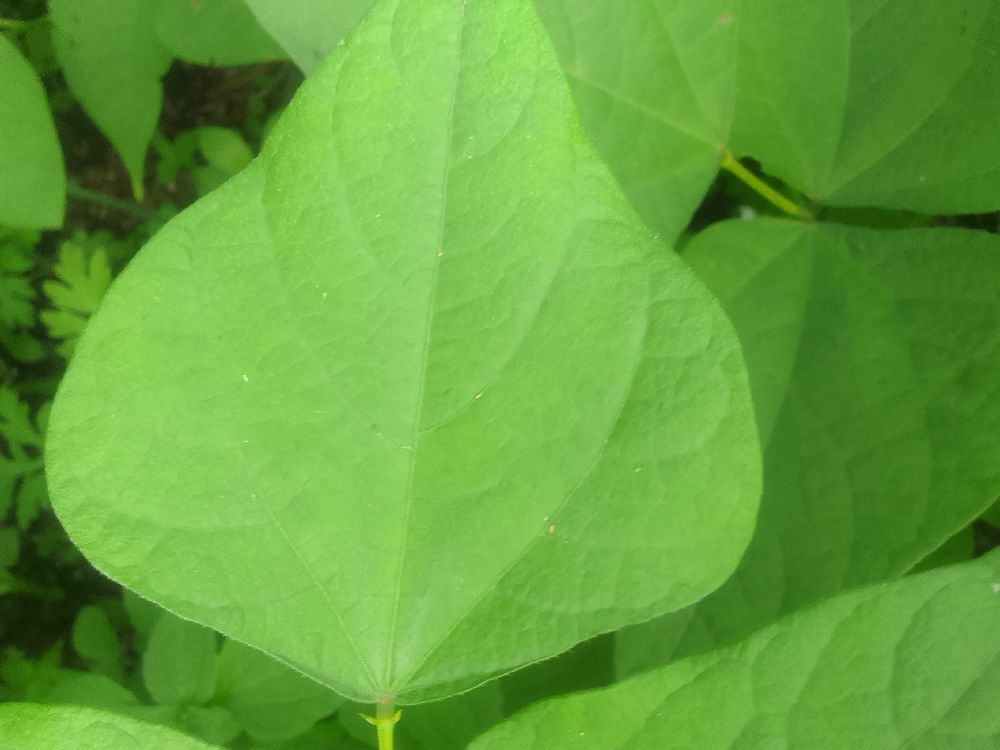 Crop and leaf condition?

common bean, healthy
